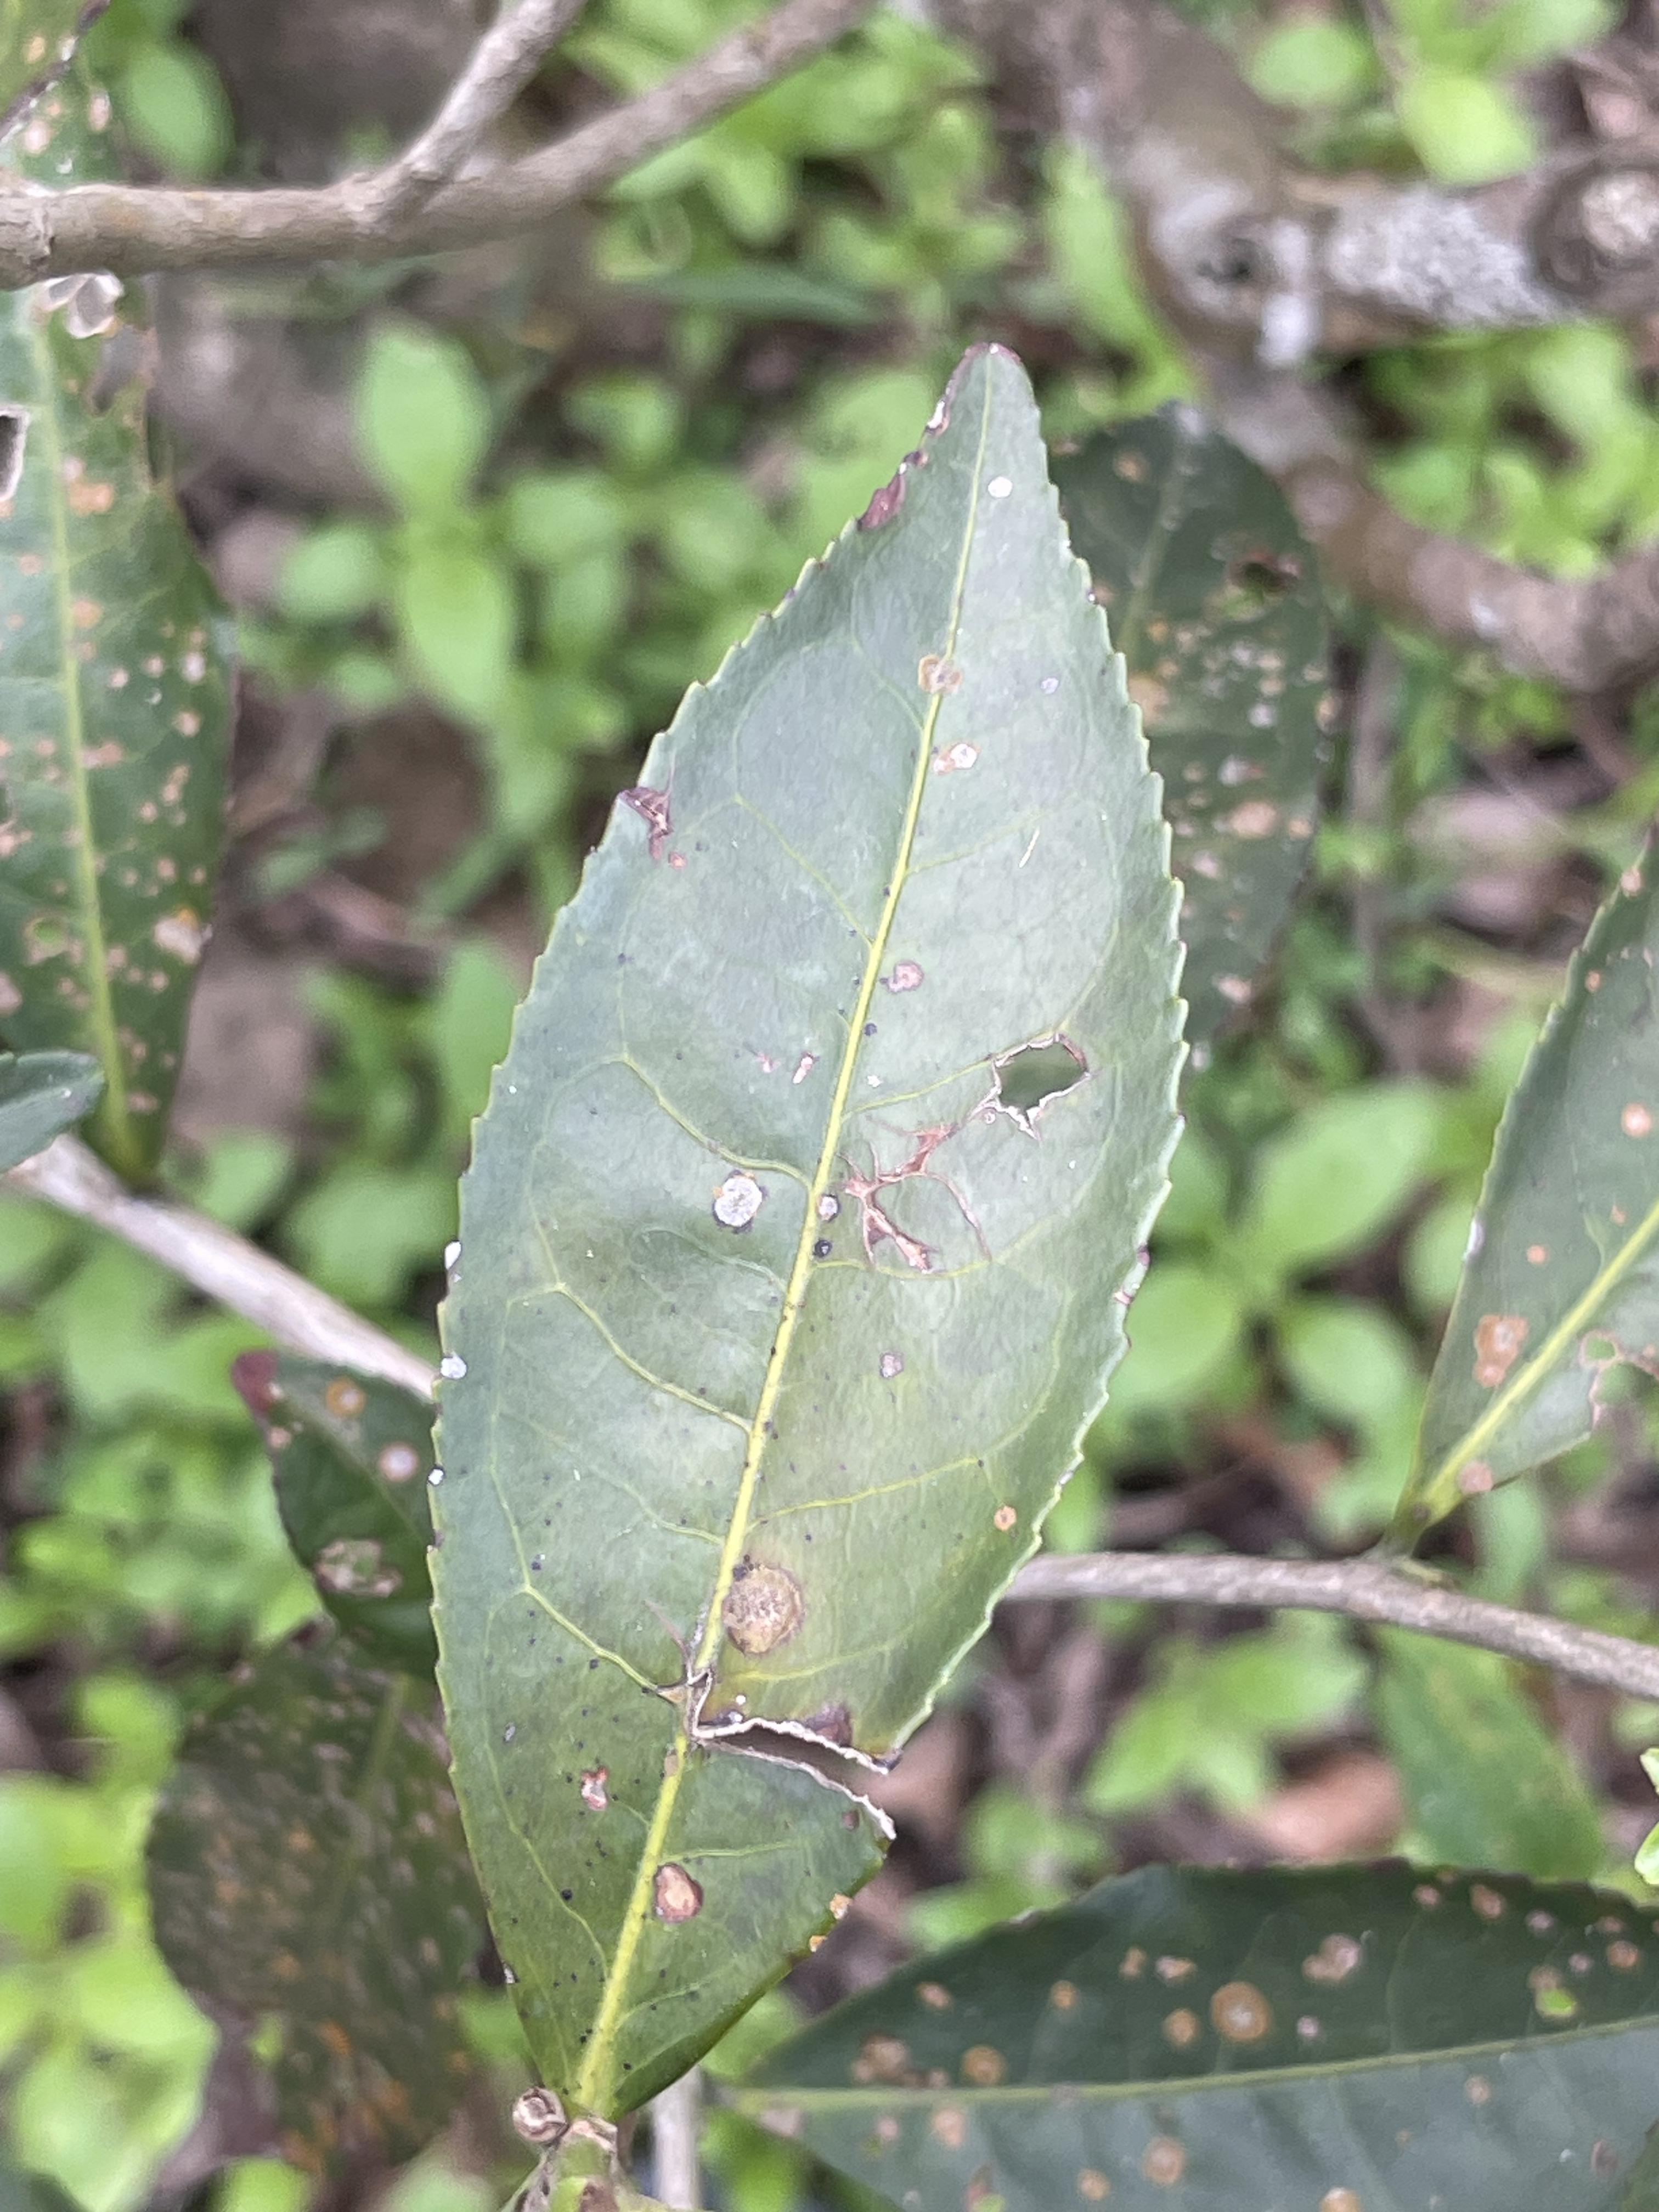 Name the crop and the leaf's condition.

tea, red rust
